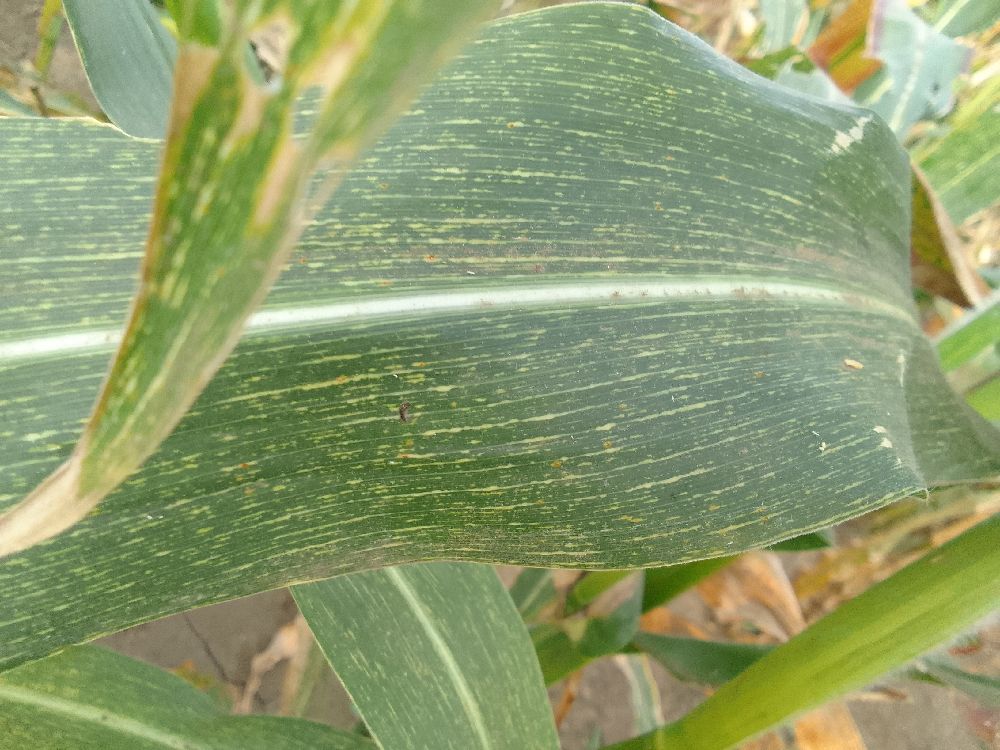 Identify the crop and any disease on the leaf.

maize, maize streak virus
